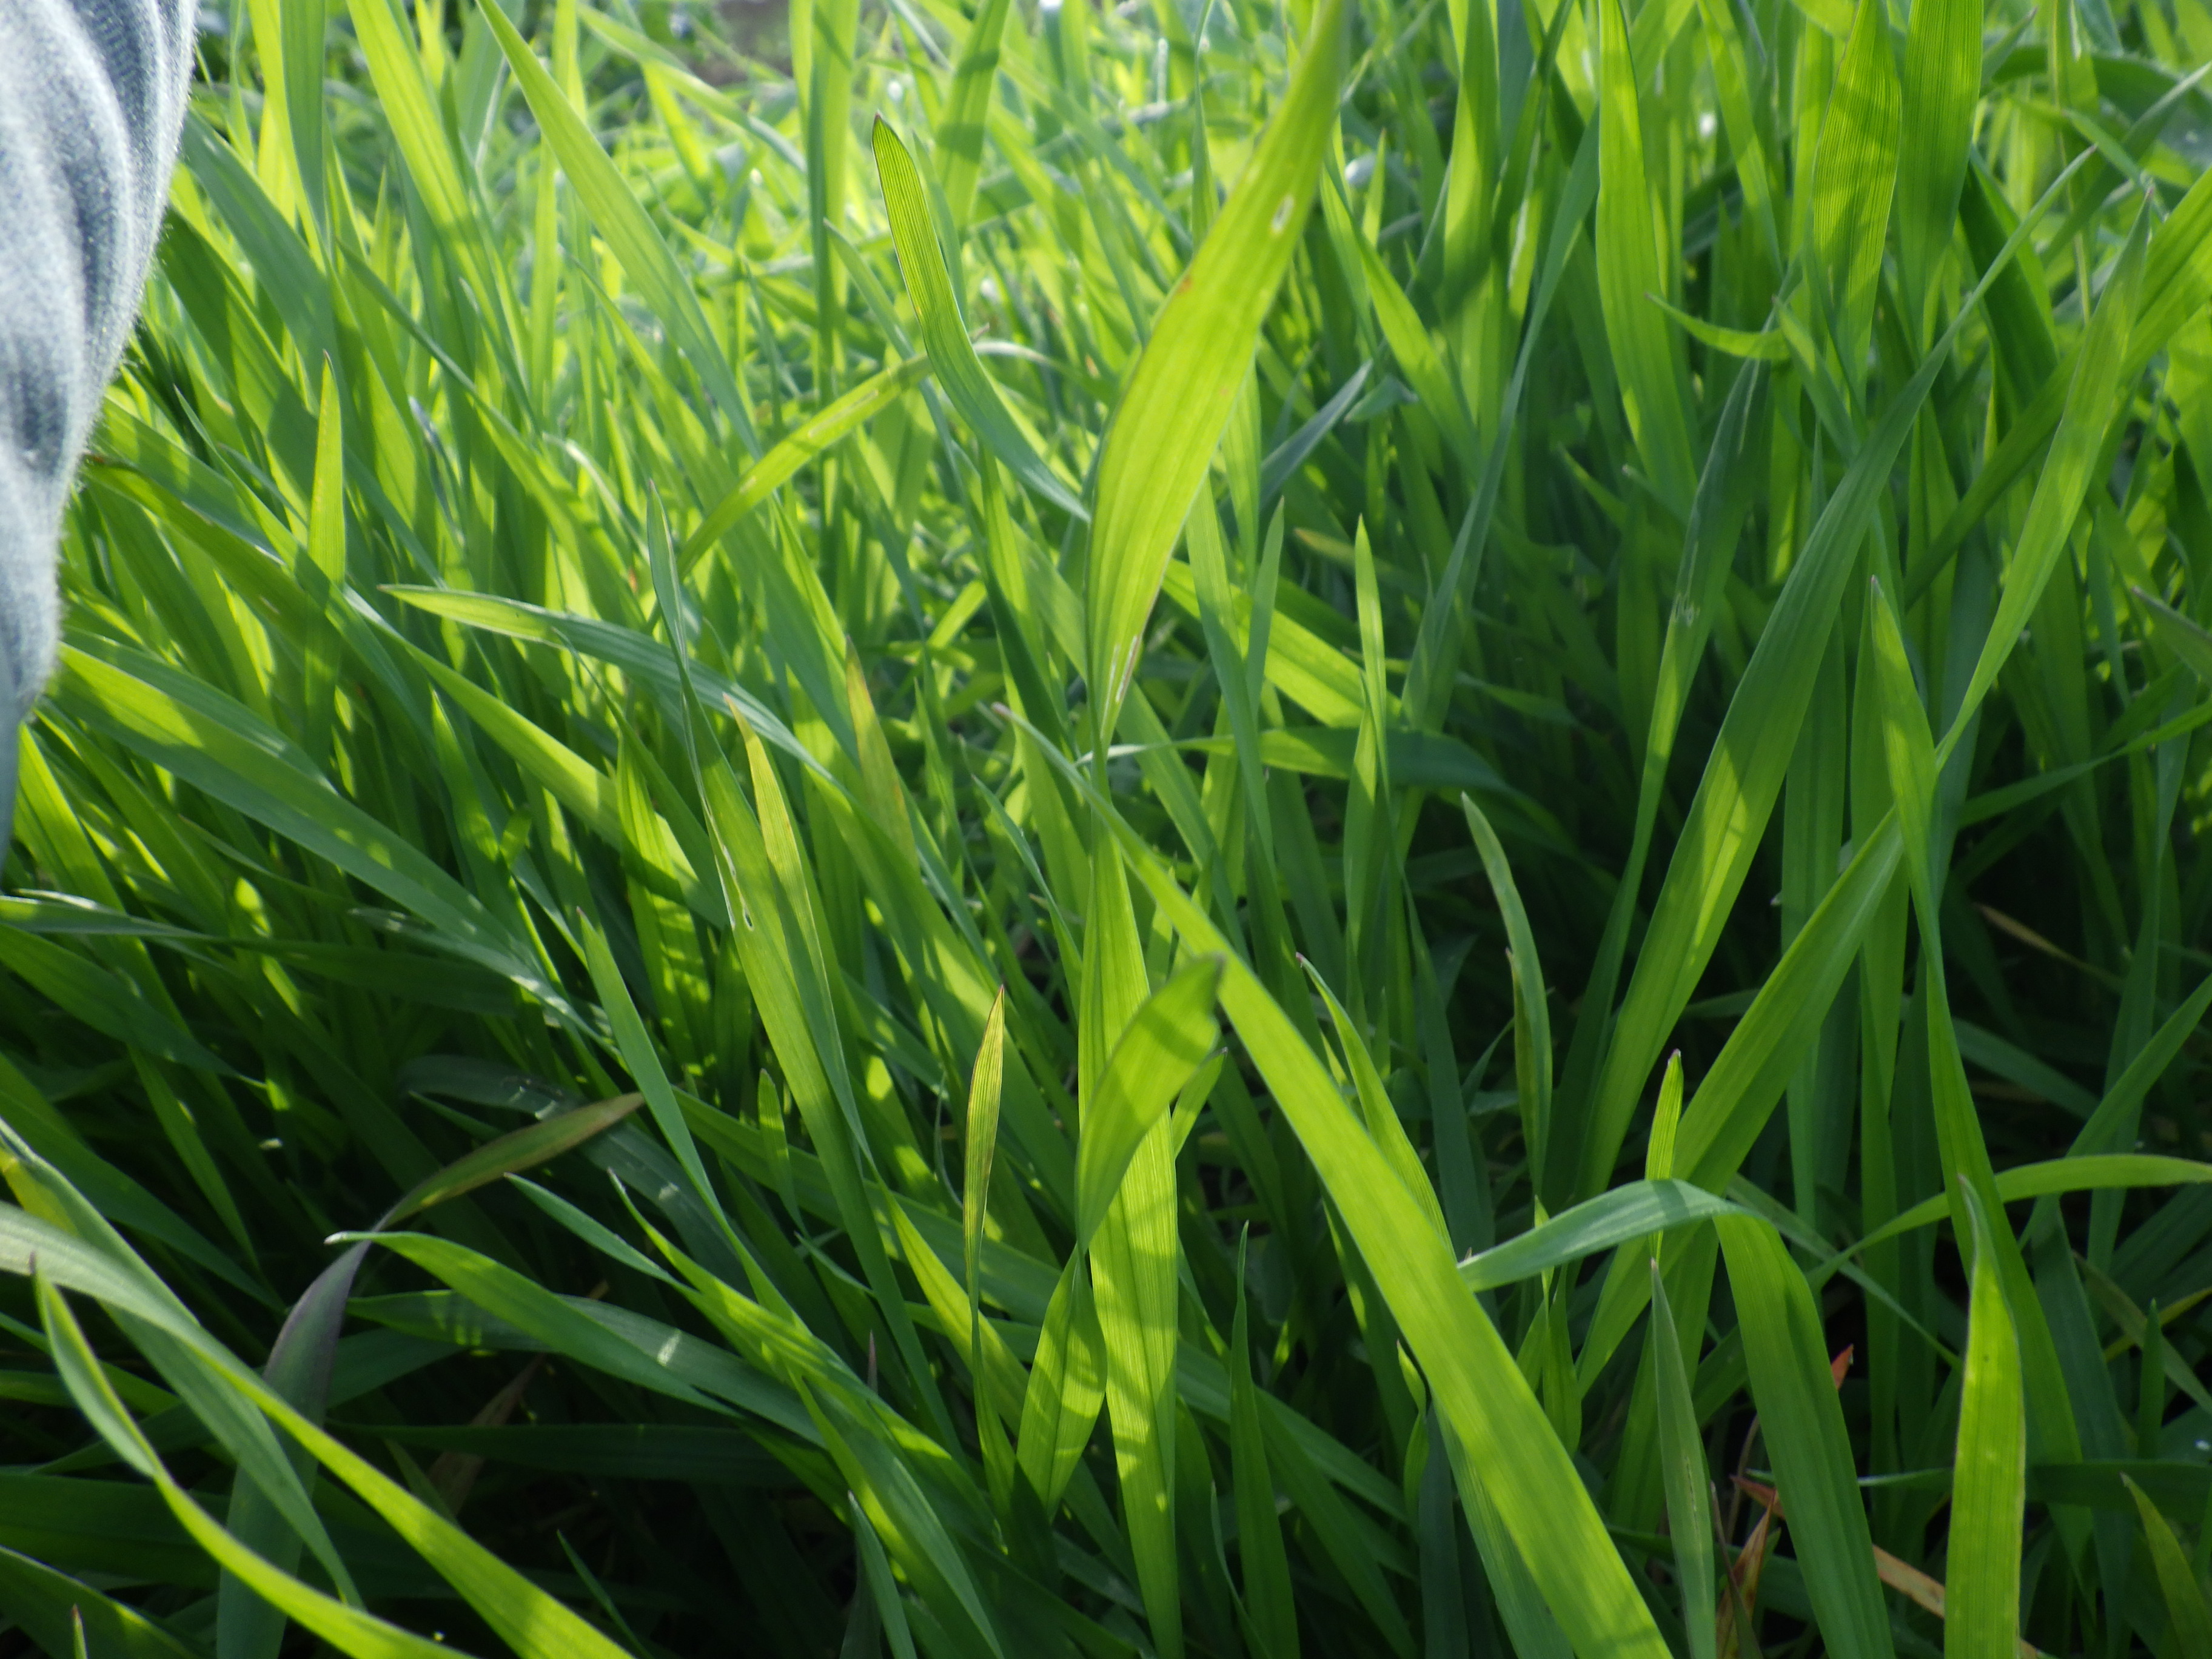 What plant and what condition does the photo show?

emmer, phytophagous
